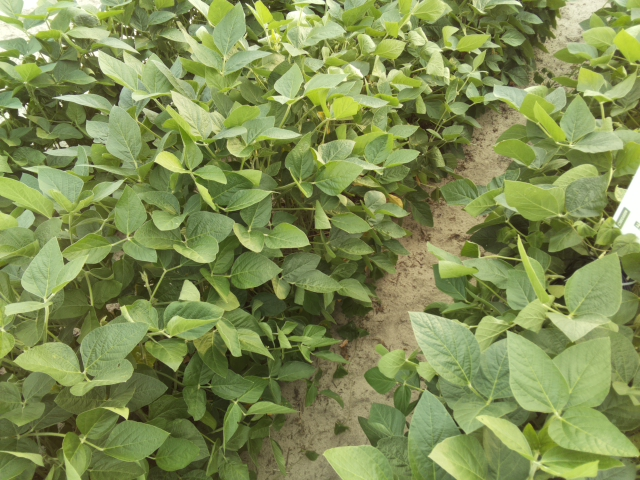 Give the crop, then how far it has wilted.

soybean, leaves with no wilting
